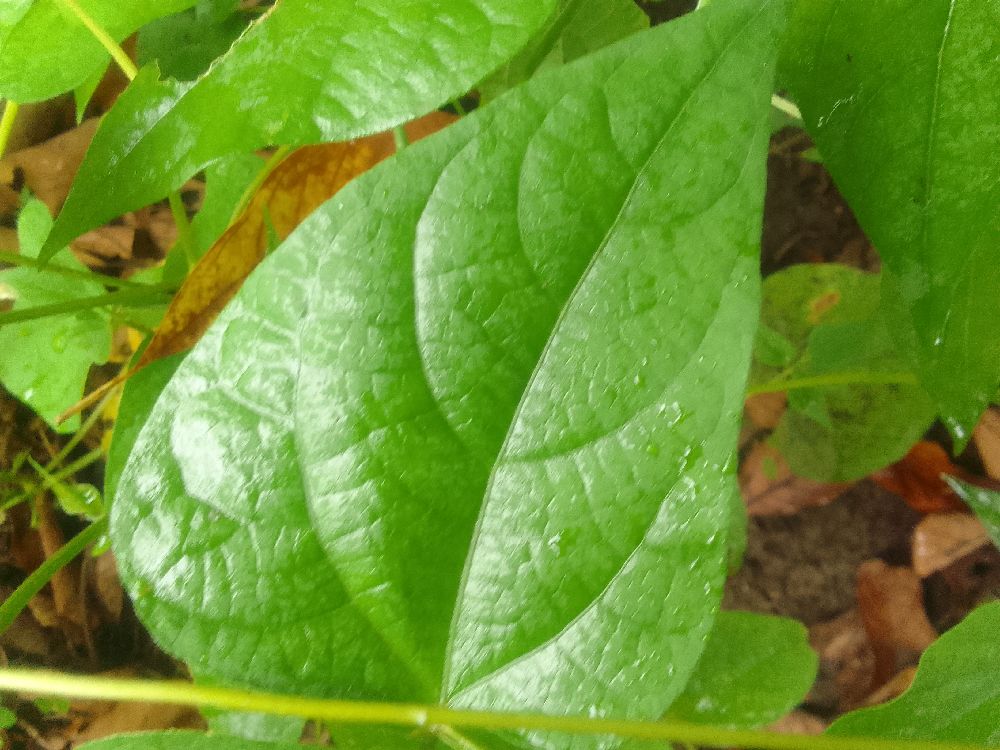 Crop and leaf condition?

common bean, healthy
